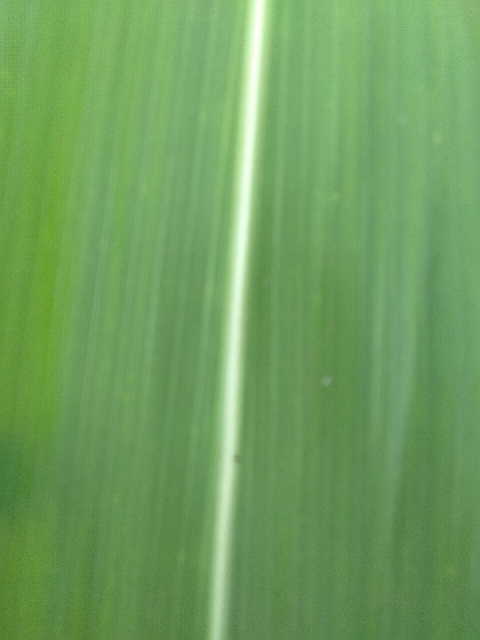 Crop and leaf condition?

maize, healthy
